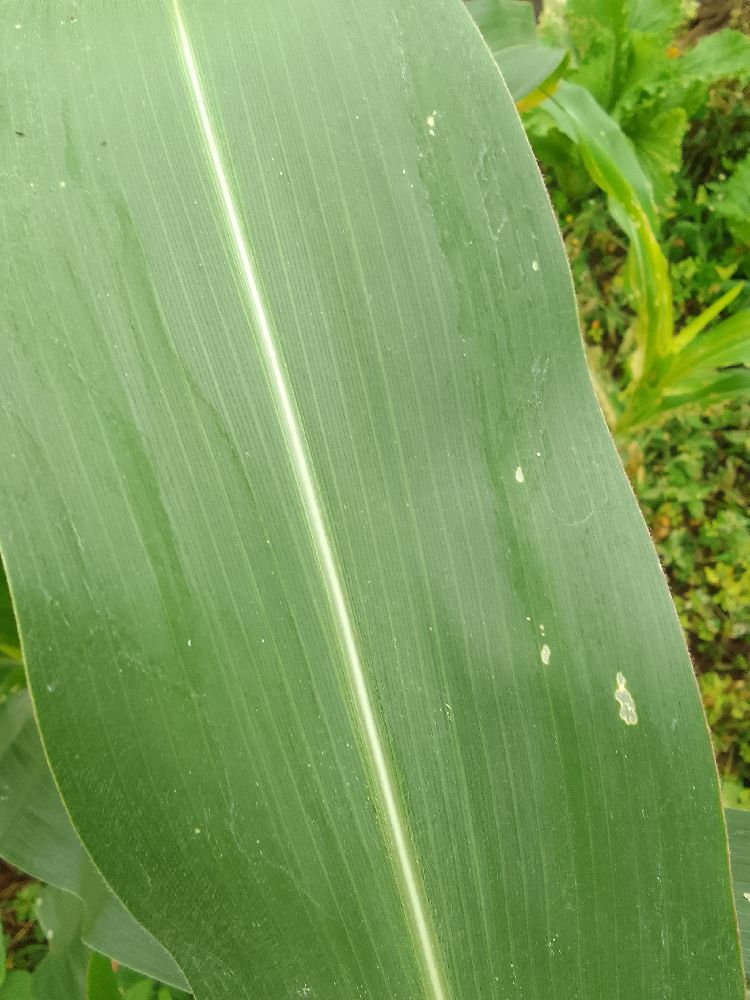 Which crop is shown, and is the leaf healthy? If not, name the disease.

maize, healthy
